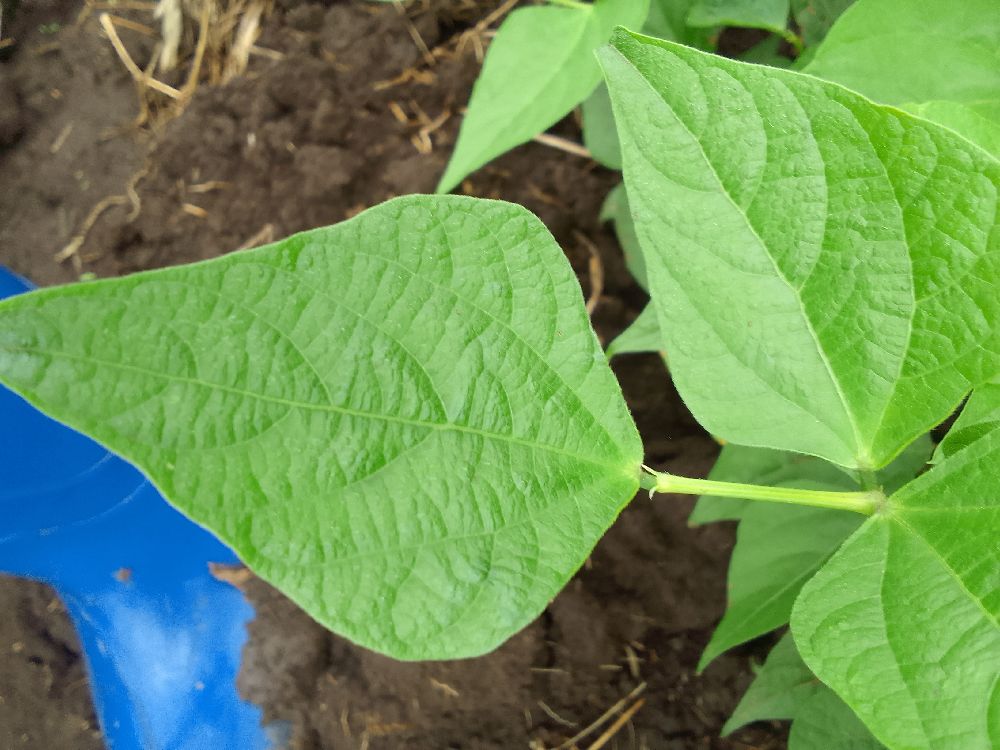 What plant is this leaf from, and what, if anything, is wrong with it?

common bean, healthy
